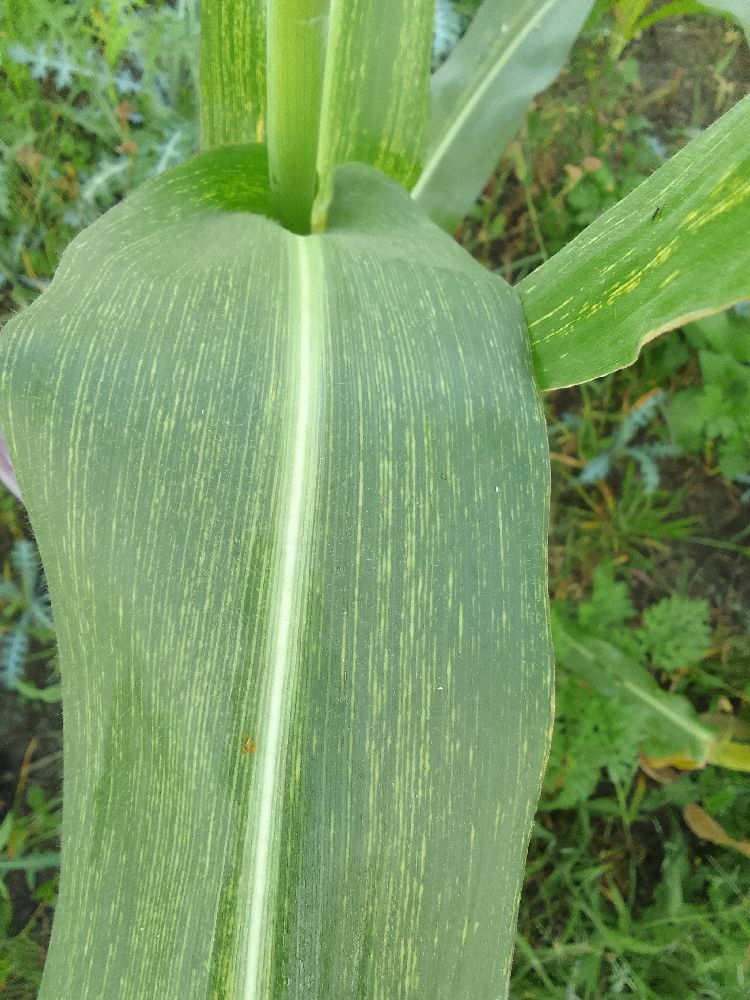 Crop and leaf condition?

maize, maize streak virus
